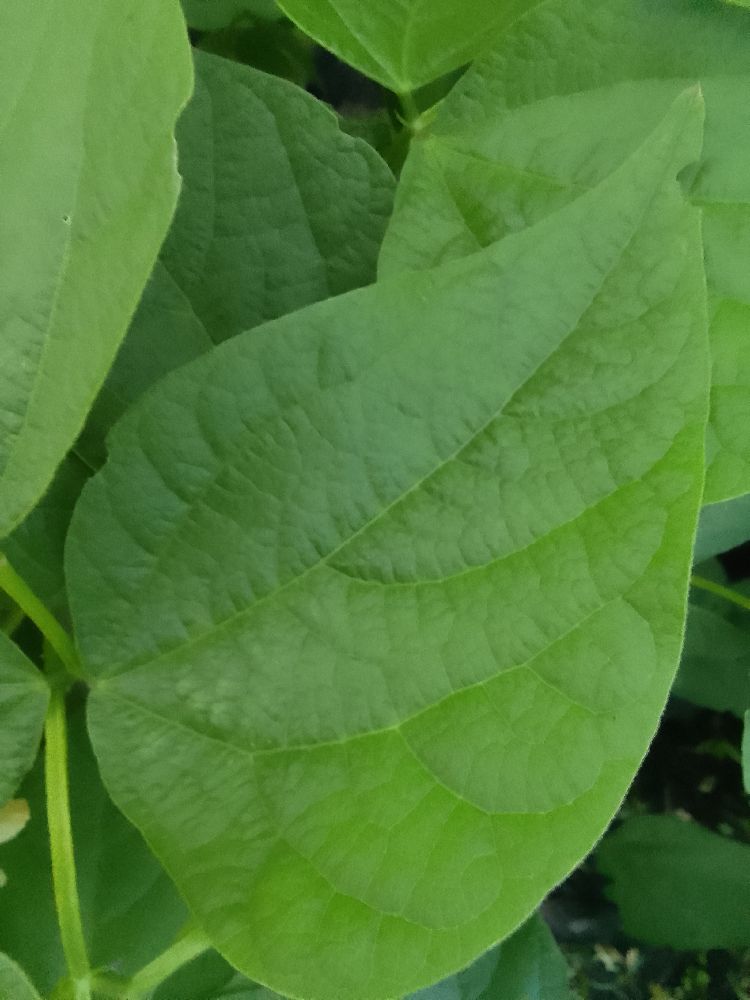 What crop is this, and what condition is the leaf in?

common bean, healthy
